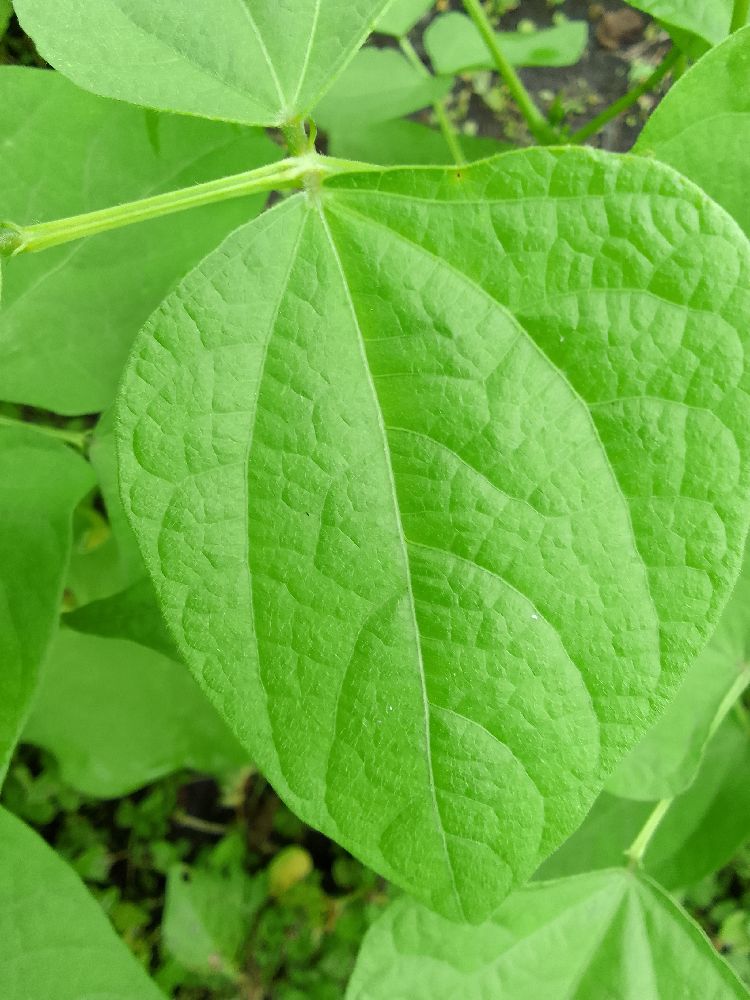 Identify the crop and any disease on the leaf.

common bean, healthy
